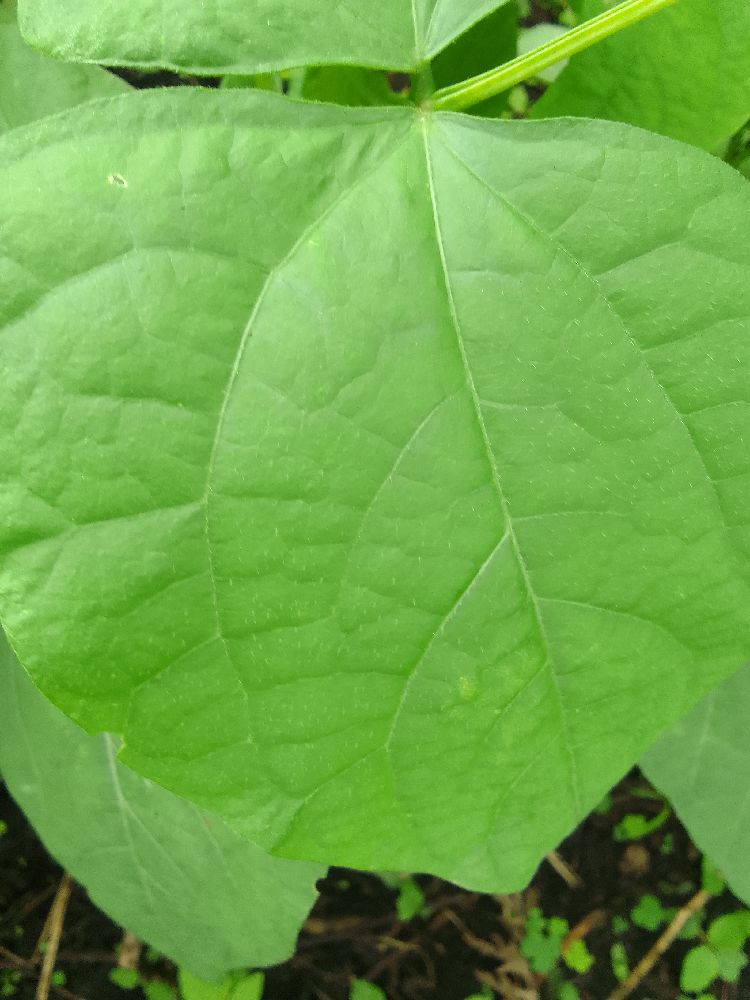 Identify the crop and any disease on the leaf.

common bean, healthy
